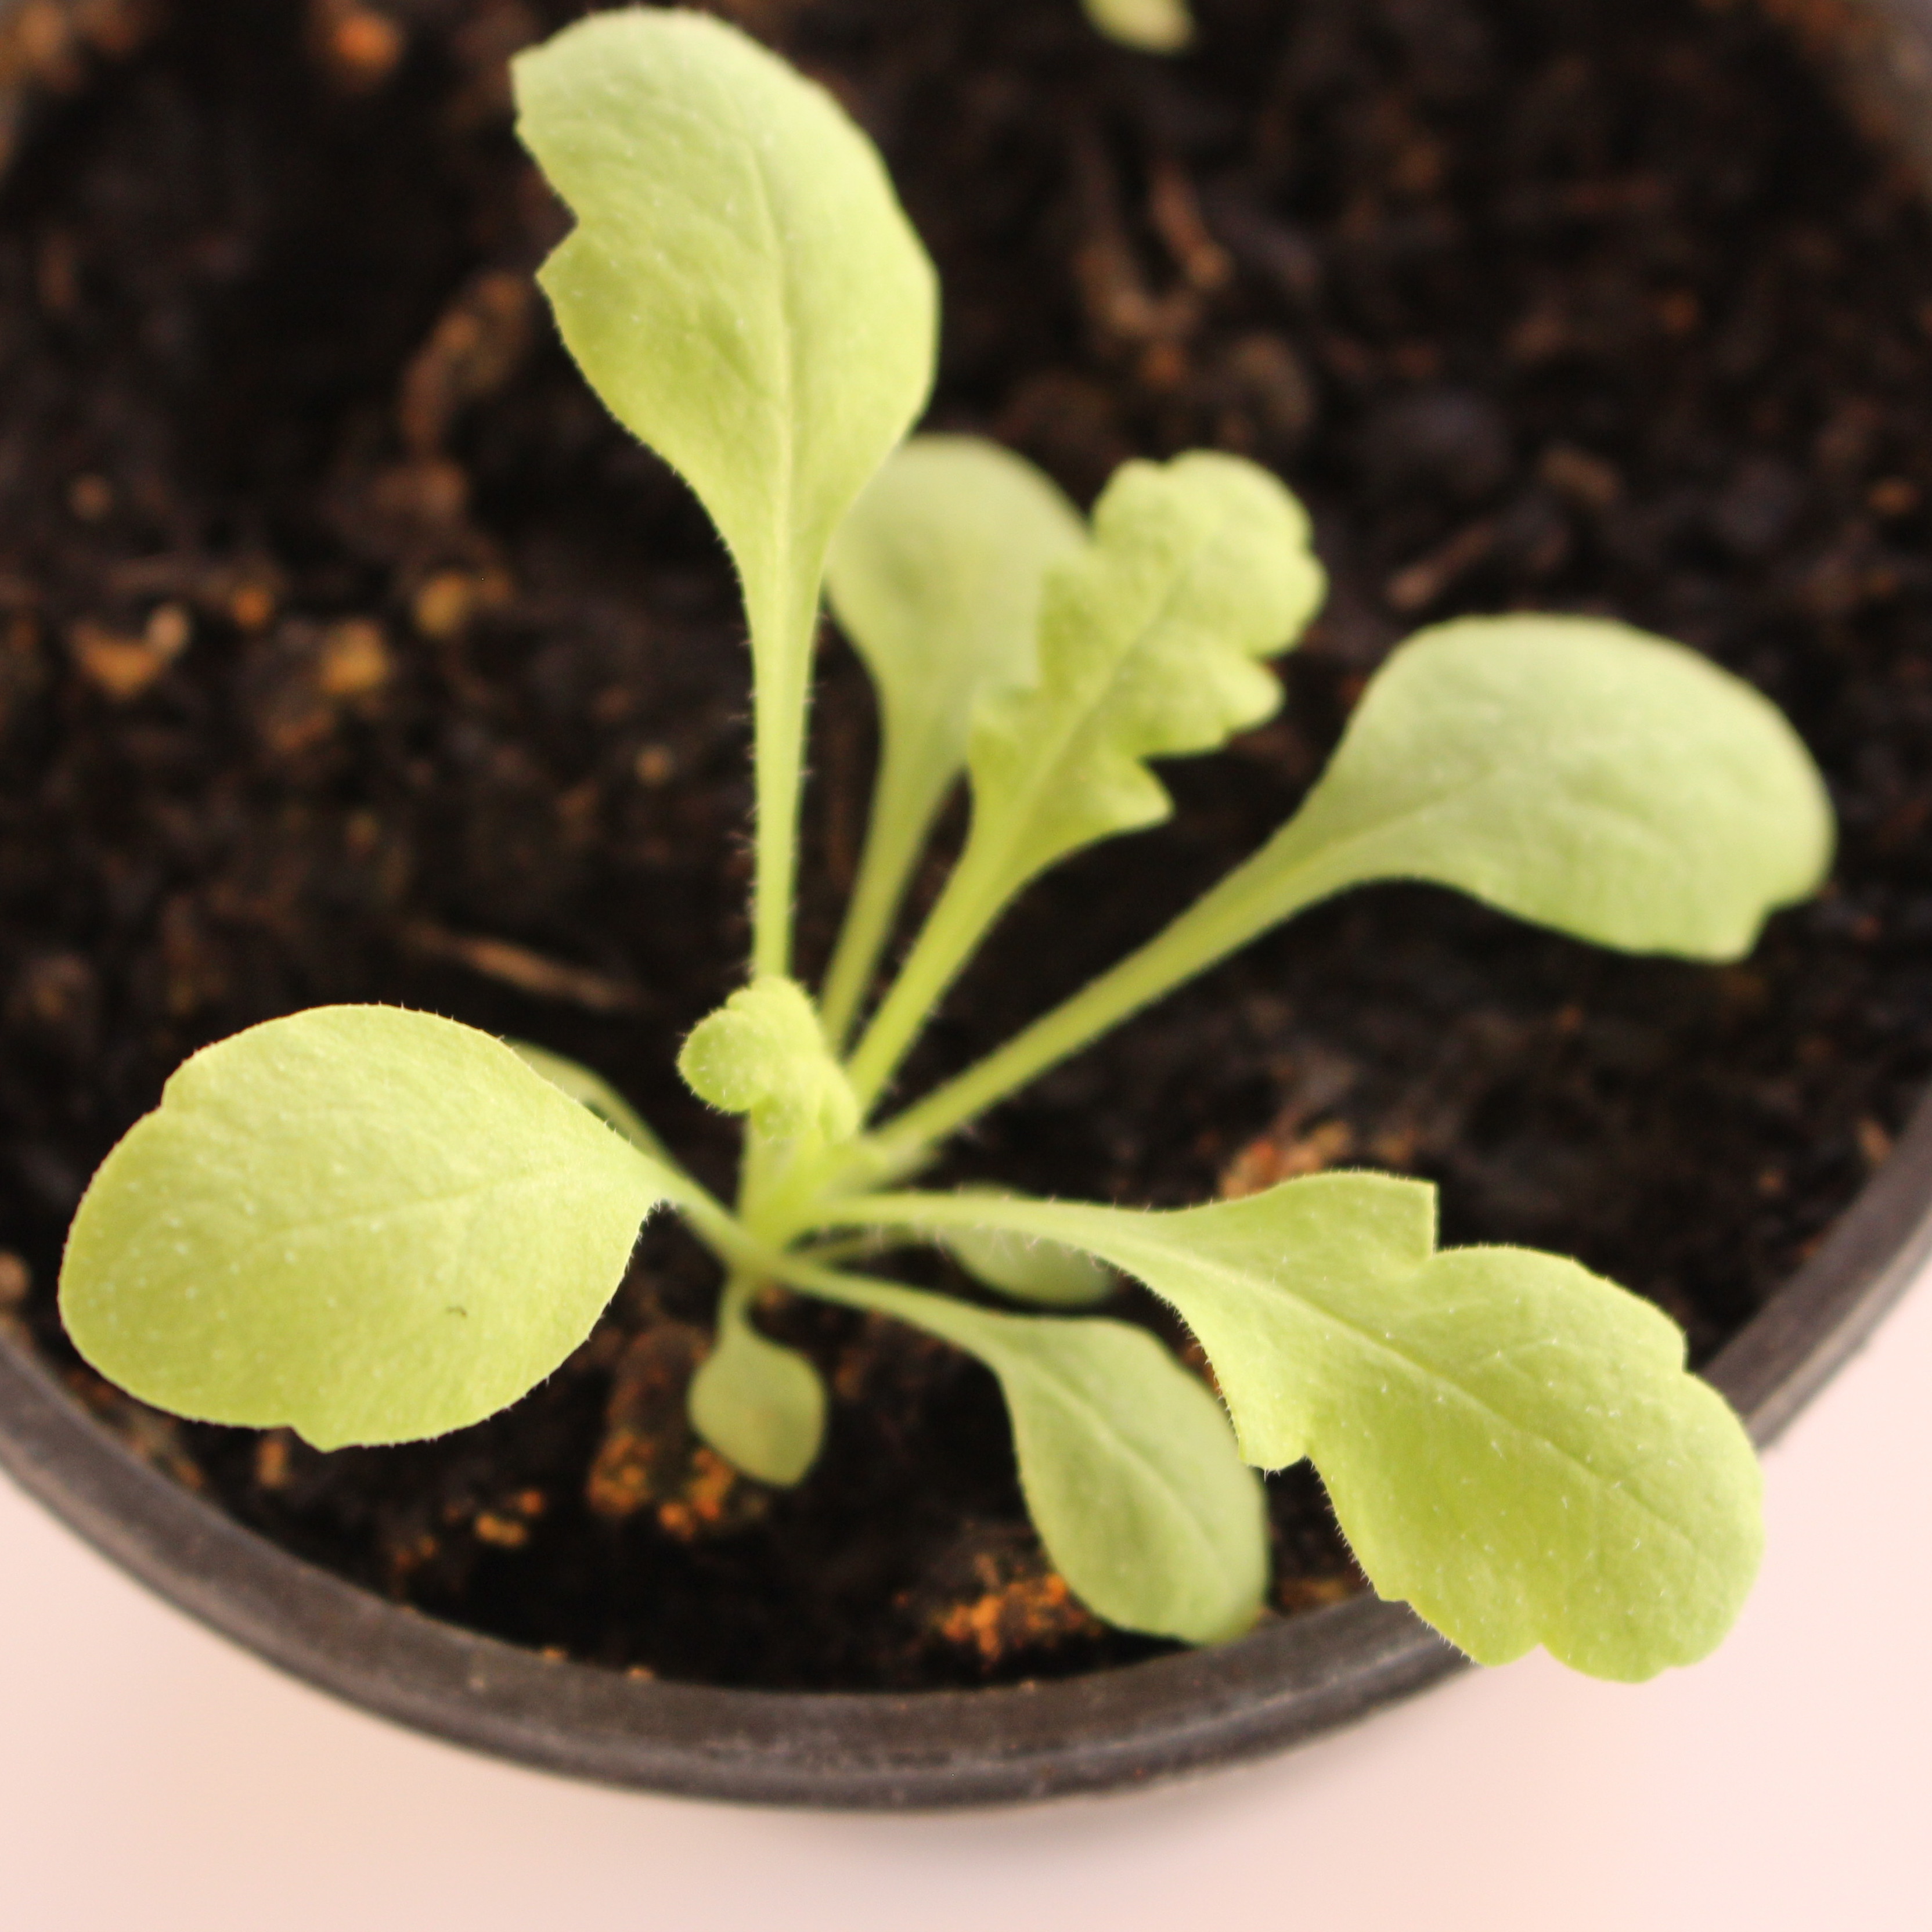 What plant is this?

Papaver rhoeas
